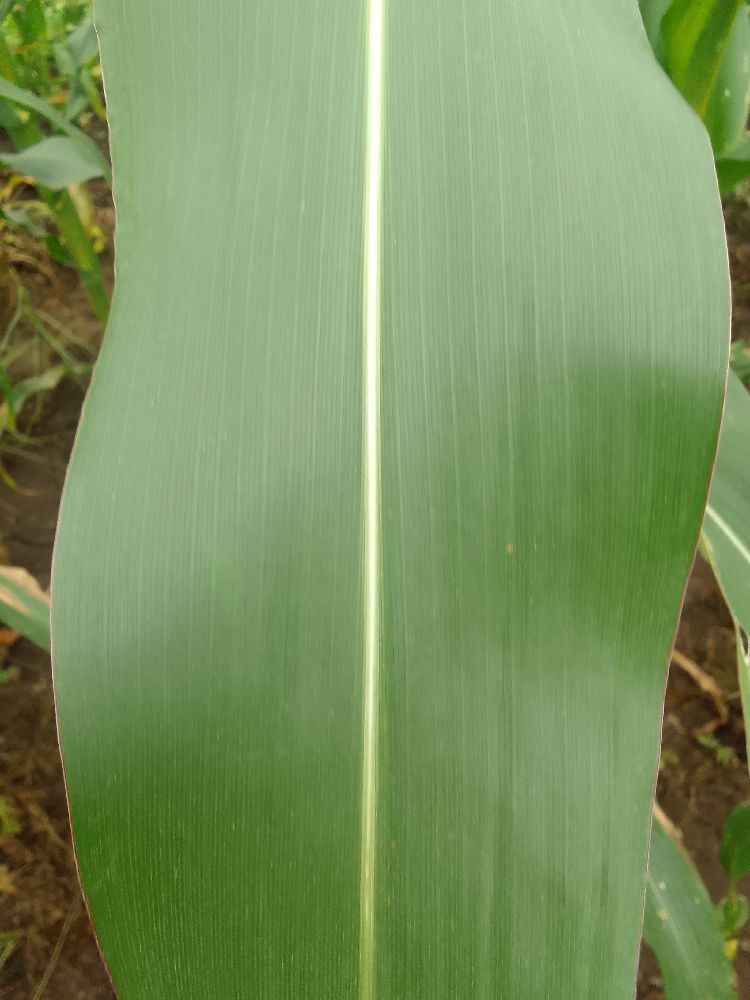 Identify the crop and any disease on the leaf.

maize, healthy
